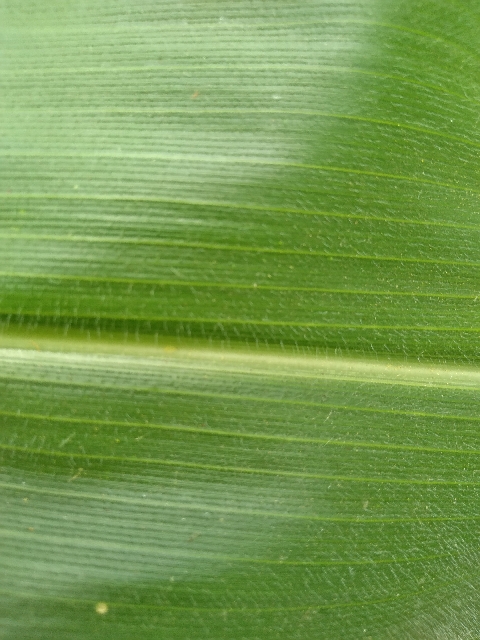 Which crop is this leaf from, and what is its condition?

maize, healthy
